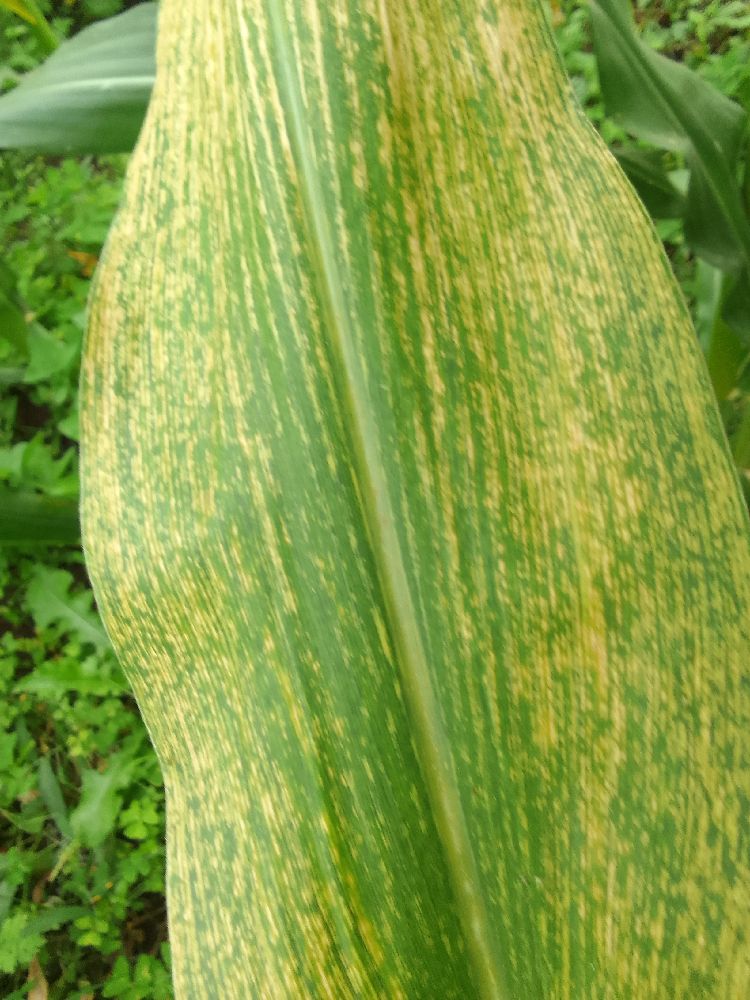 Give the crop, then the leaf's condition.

maize, maize lethal necrosis
